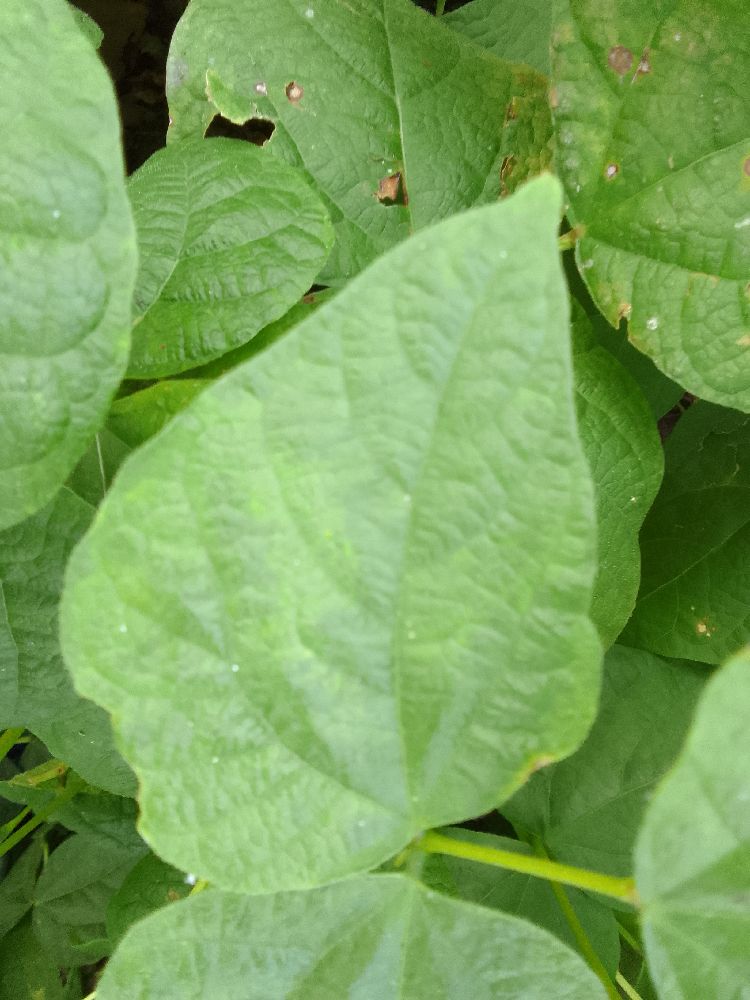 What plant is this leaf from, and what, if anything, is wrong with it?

common bean, healthy
